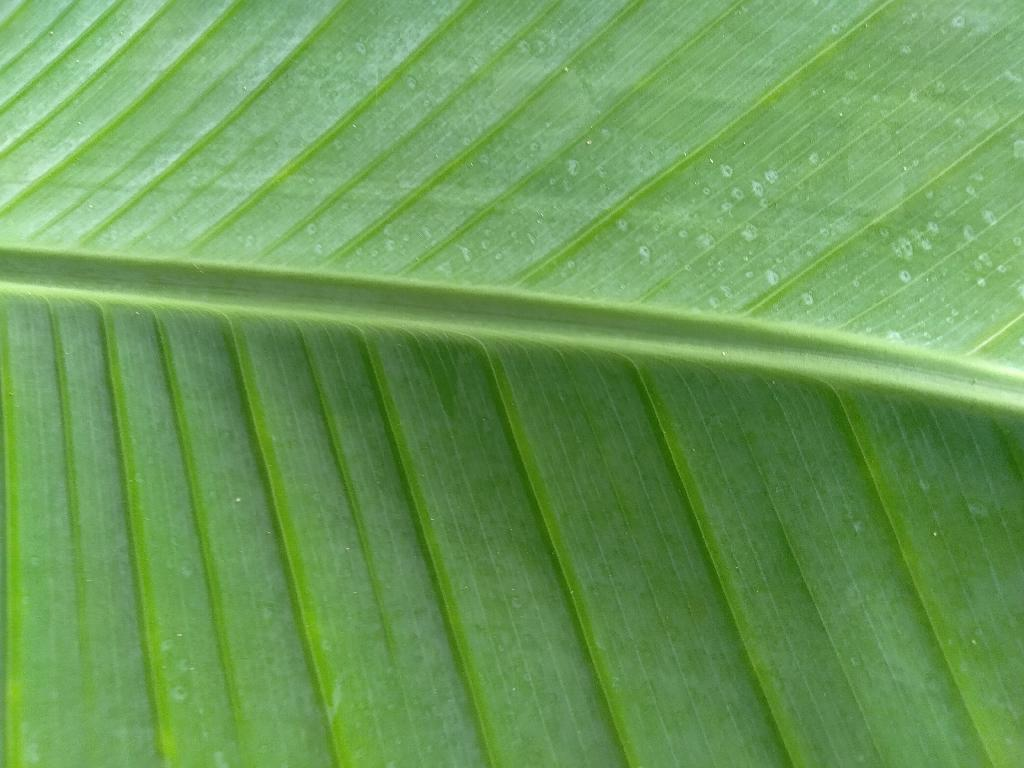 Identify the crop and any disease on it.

banana, healthy
